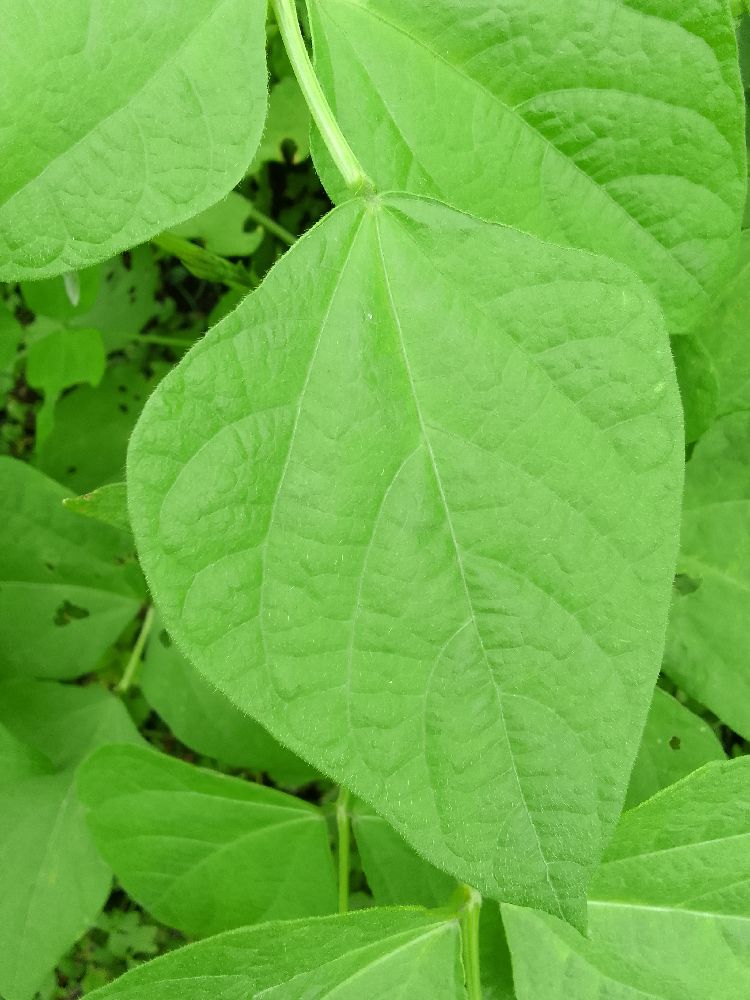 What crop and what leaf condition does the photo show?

common bean, healthy
